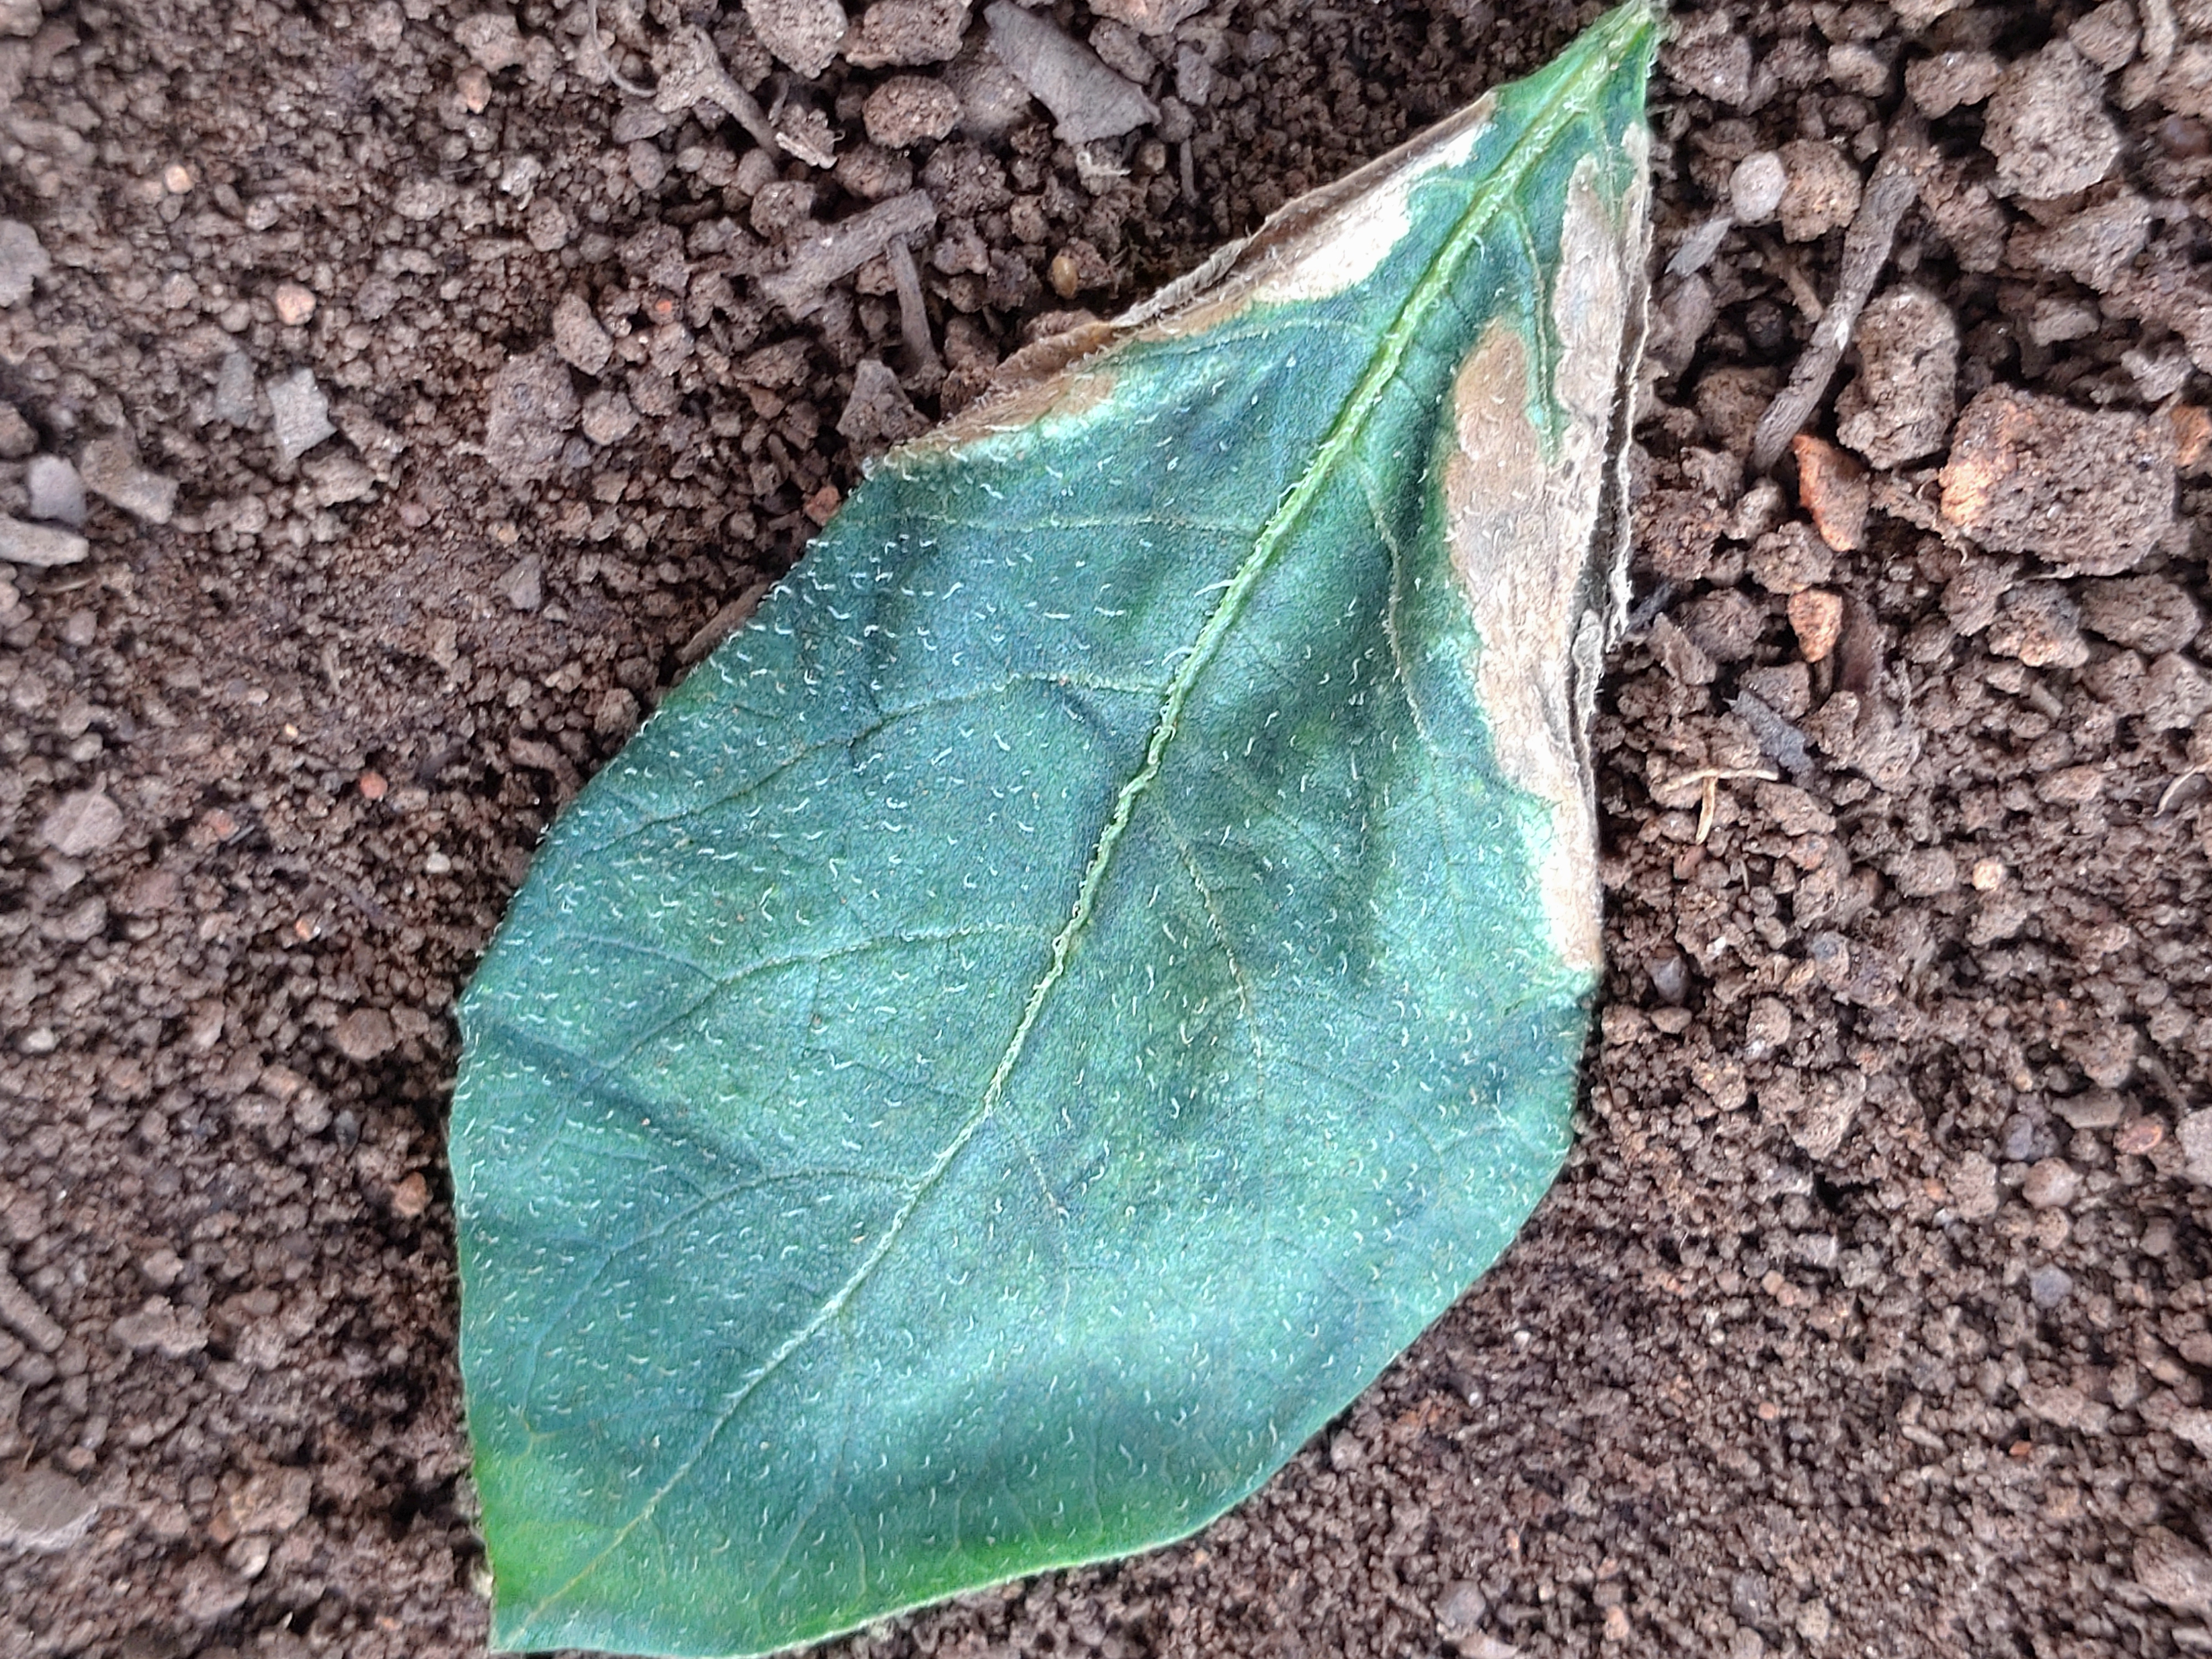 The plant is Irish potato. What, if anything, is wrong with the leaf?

early blight
